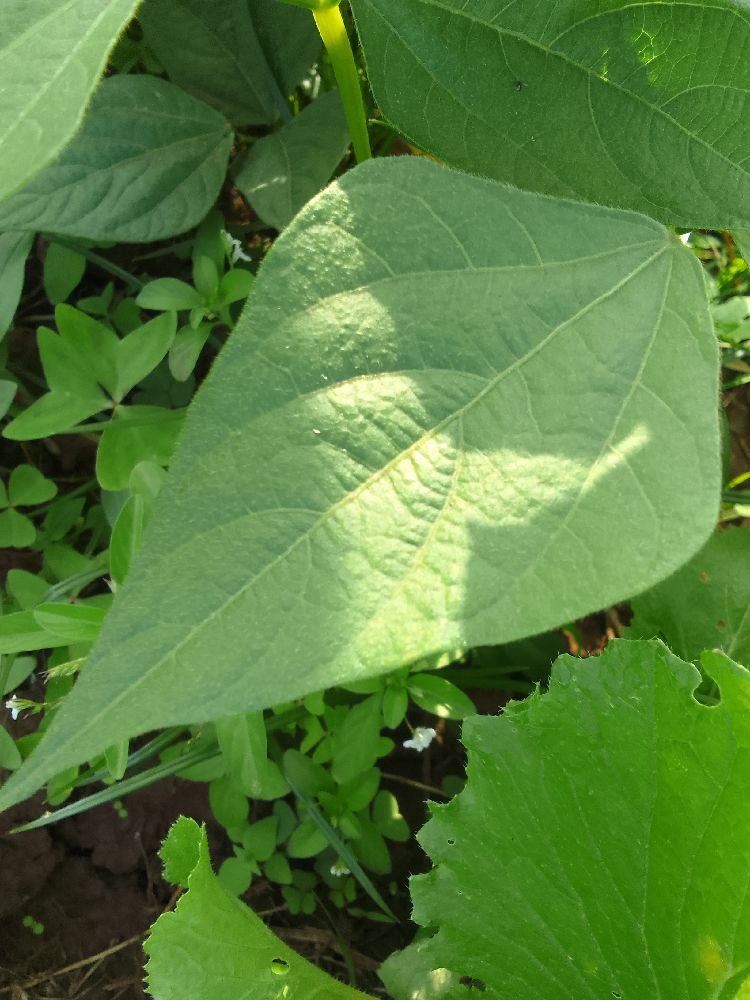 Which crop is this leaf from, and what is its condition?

common bean, healthy
